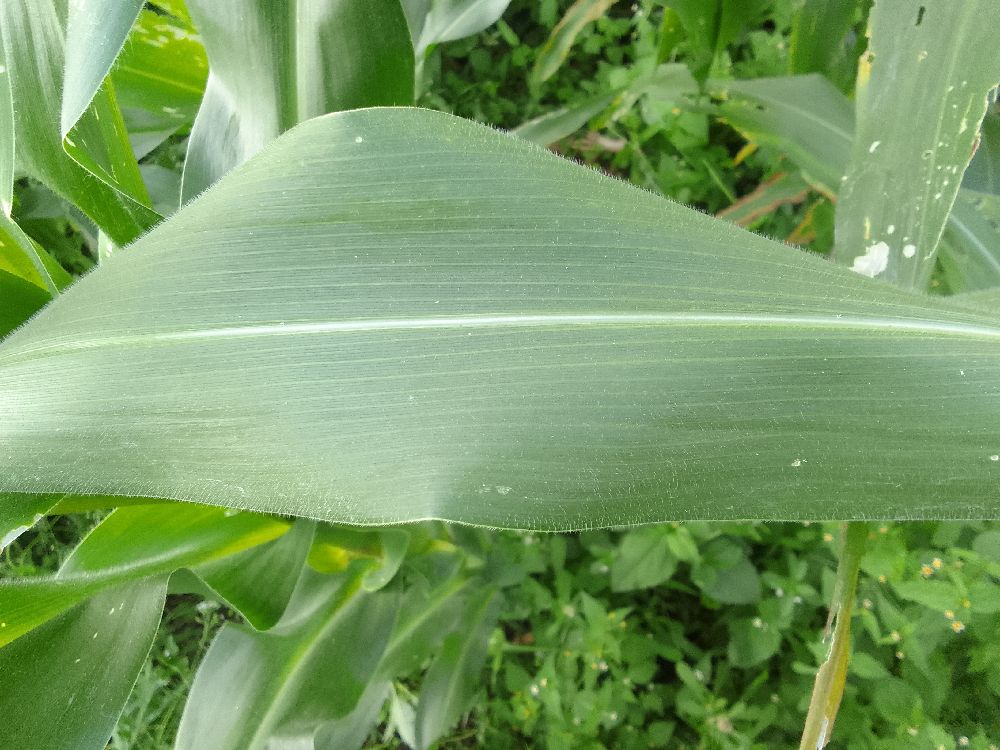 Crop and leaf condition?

maize, healthy
